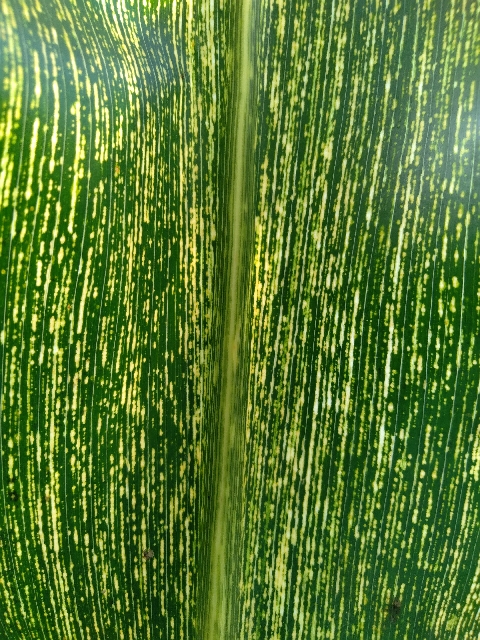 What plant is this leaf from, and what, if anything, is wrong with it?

maize, maize streak virus
